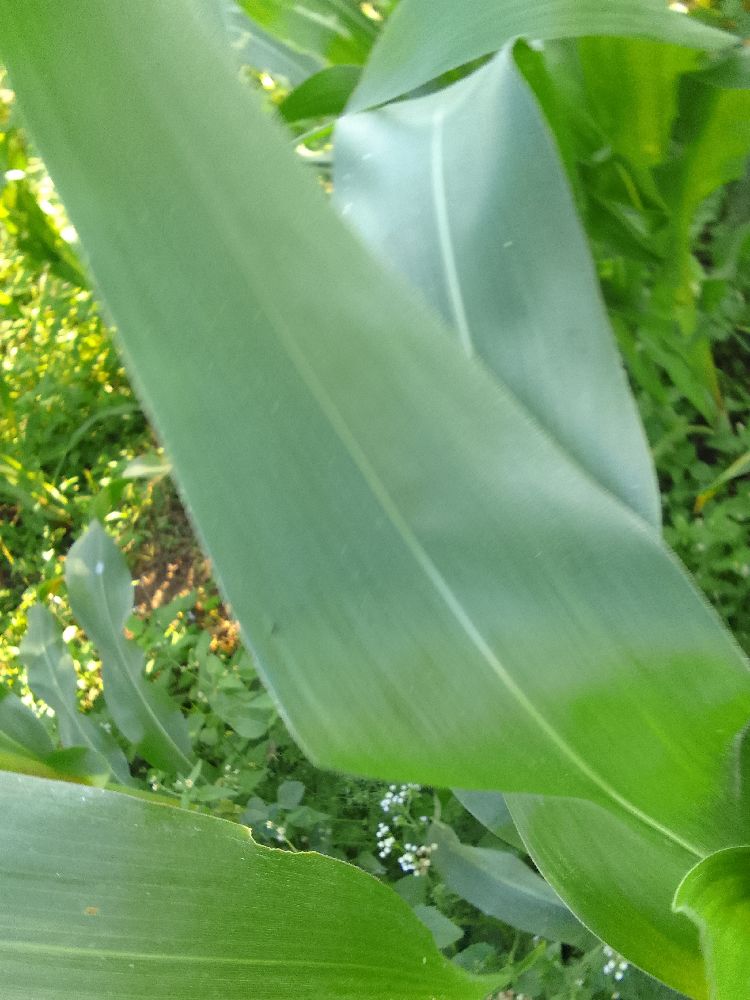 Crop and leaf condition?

maize, healthy
